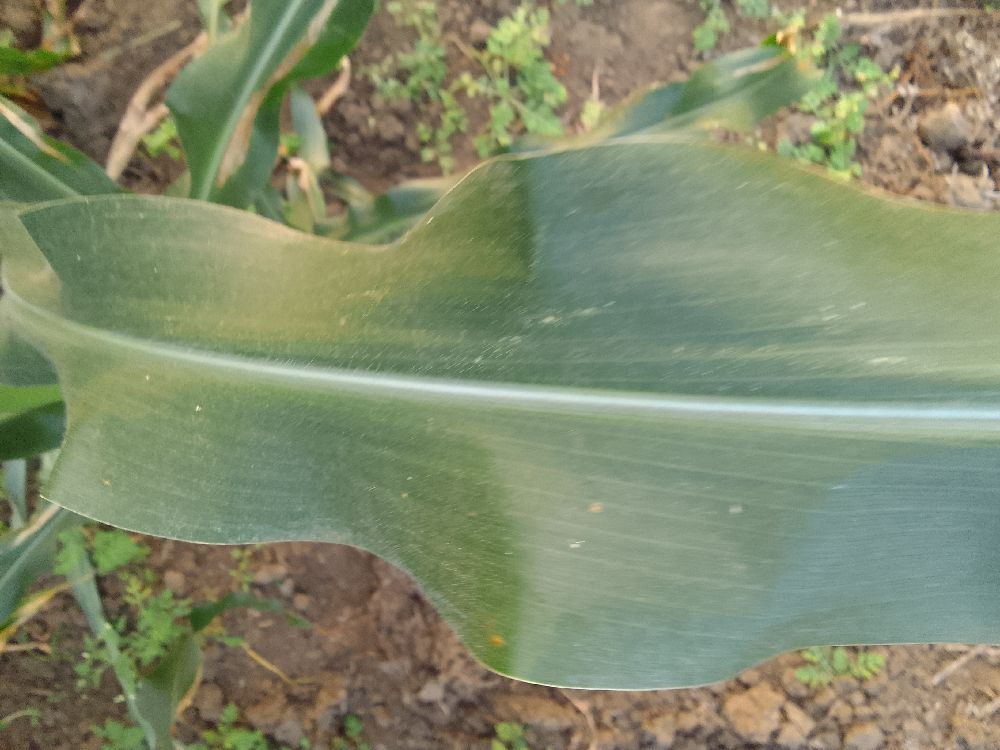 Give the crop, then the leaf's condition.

maize, healthy
